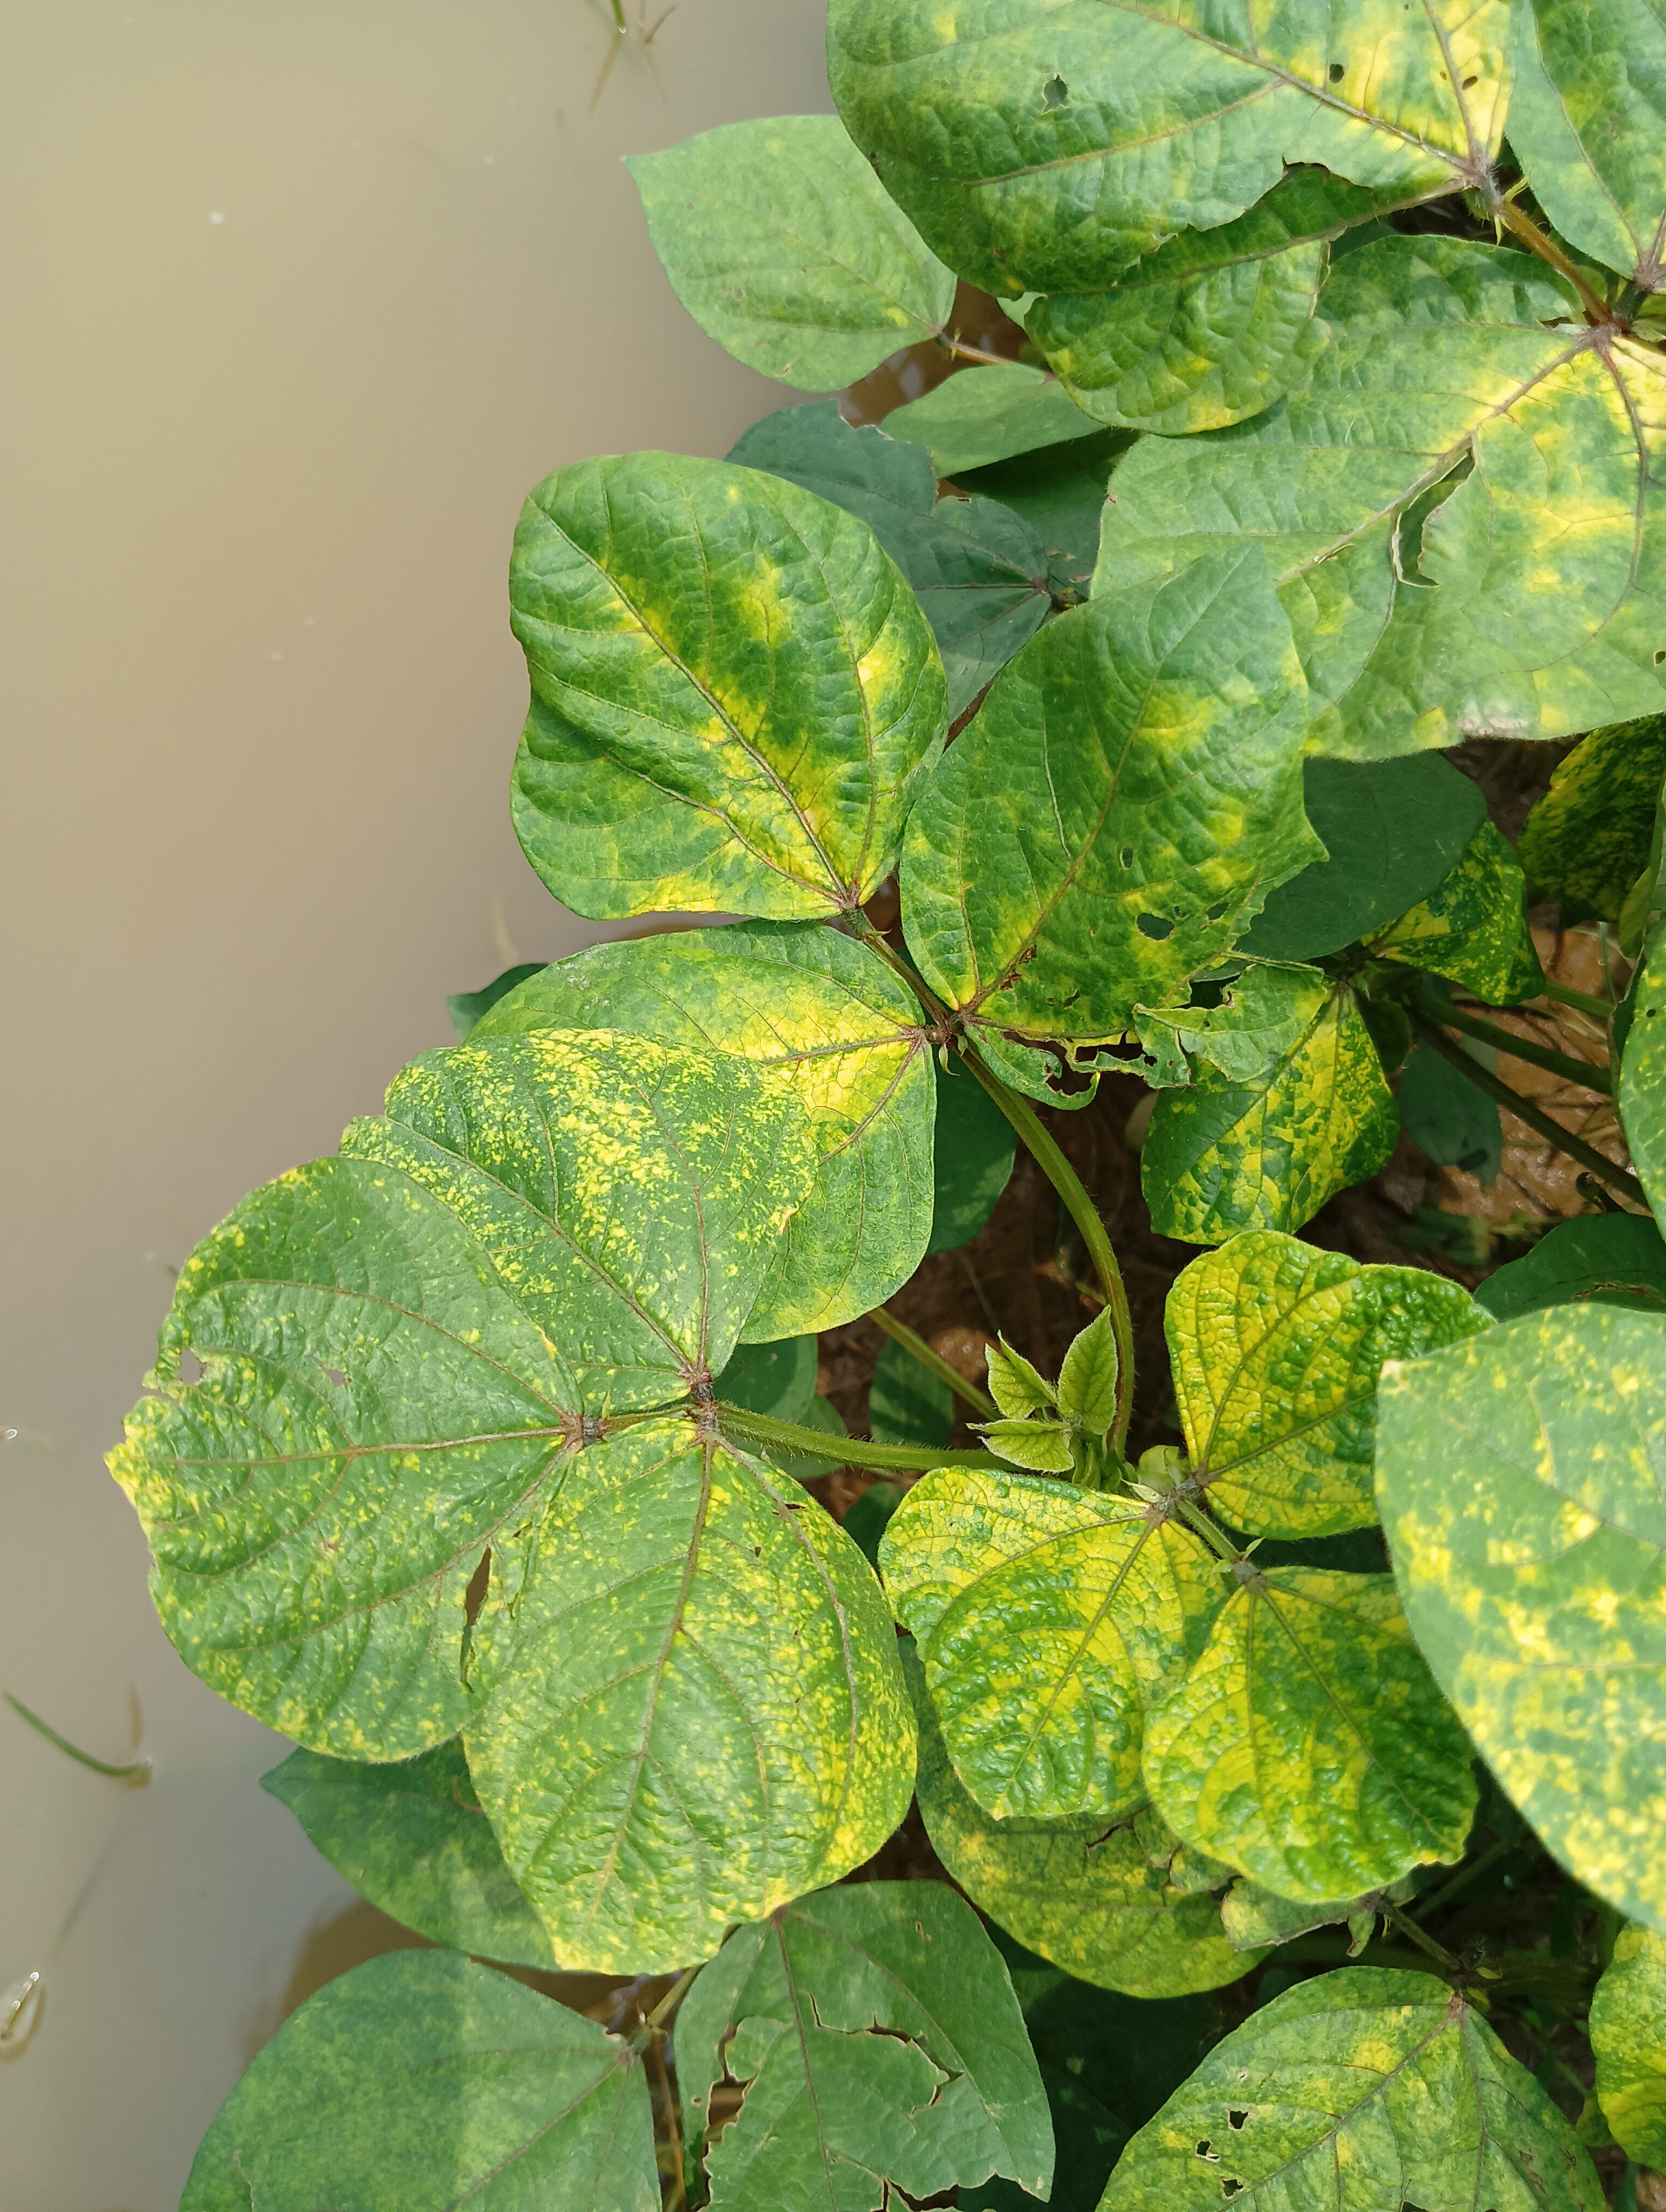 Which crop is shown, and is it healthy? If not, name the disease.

mungbean, yellow mosaic
